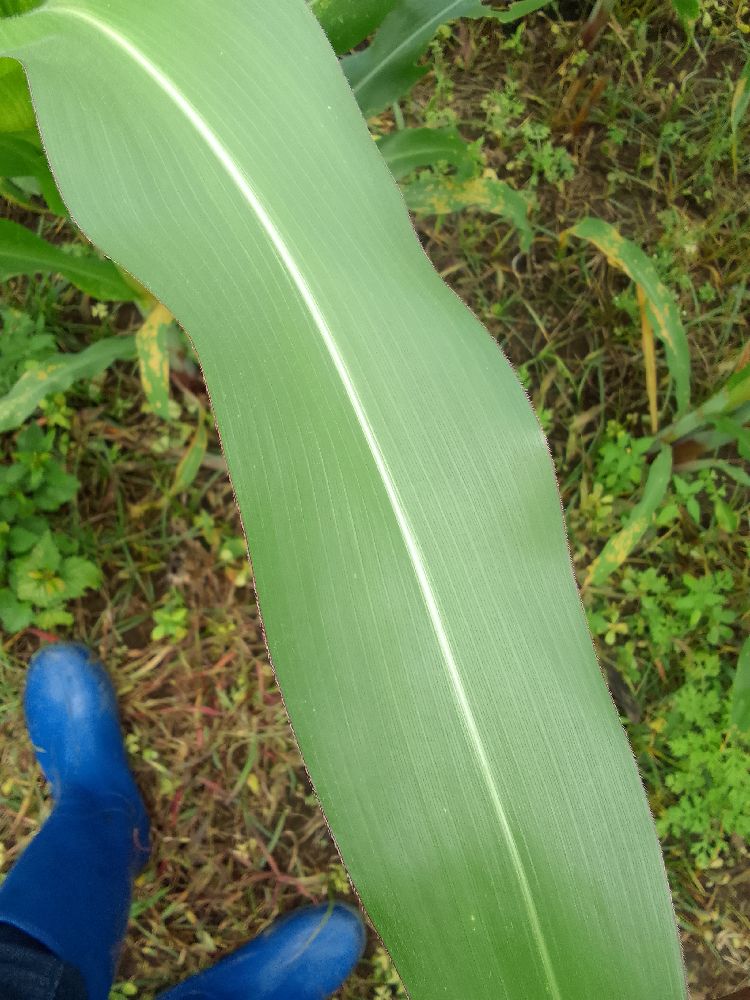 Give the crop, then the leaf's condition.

maize, healthy
